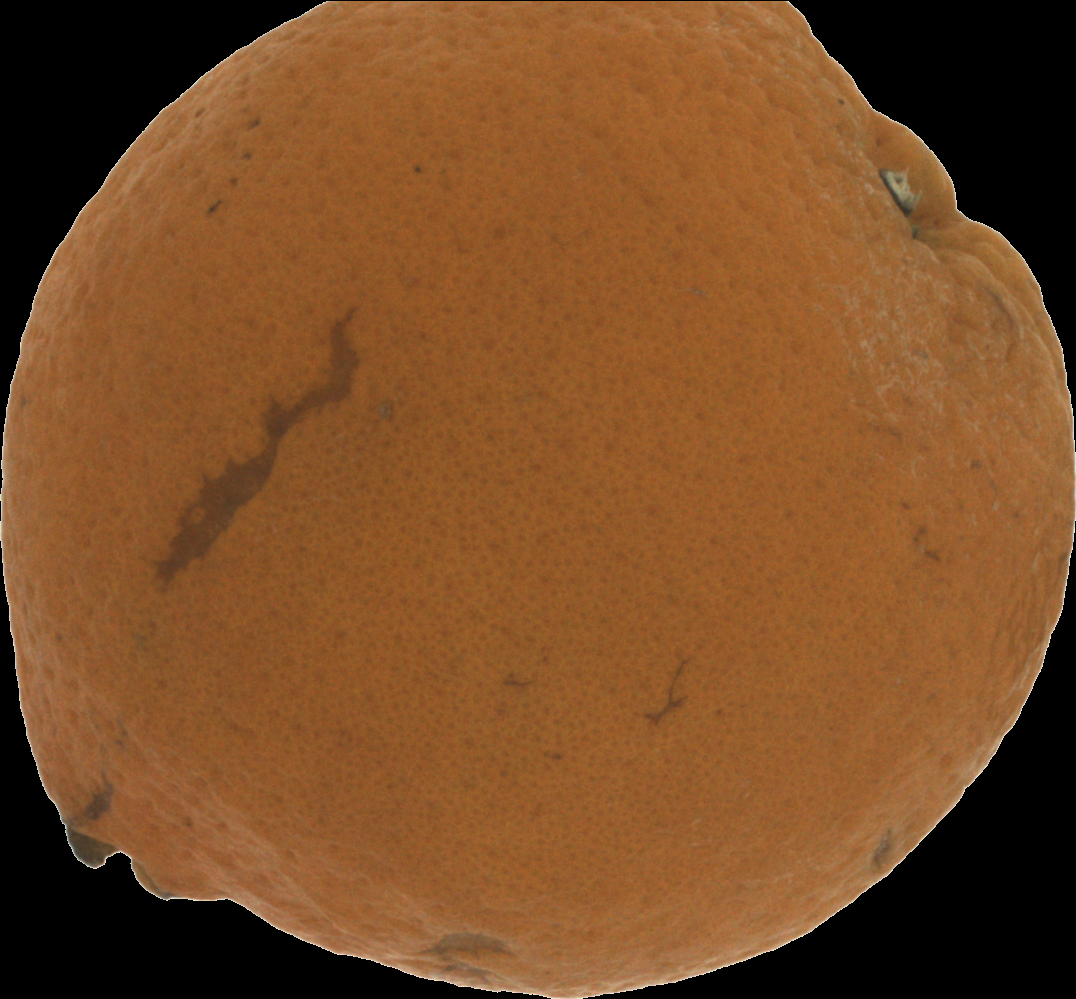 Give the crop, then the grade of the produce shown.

orange, bad
